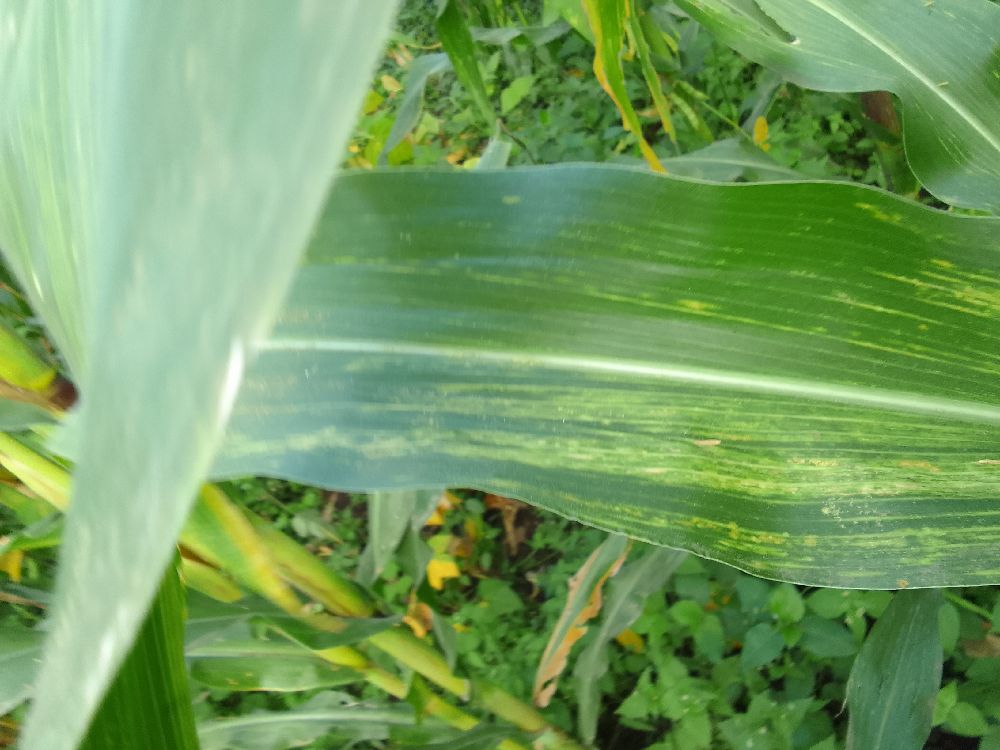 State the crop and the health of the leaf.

maize, maize lethal necrosis
